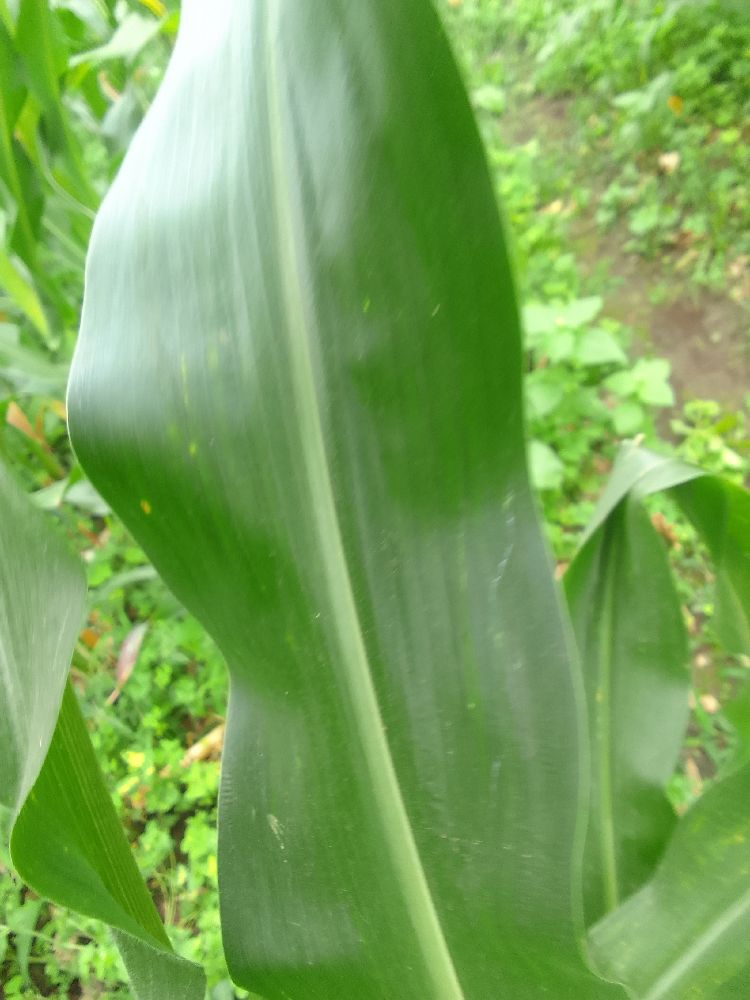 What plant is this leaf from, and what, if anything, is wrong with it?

maize, healthy
